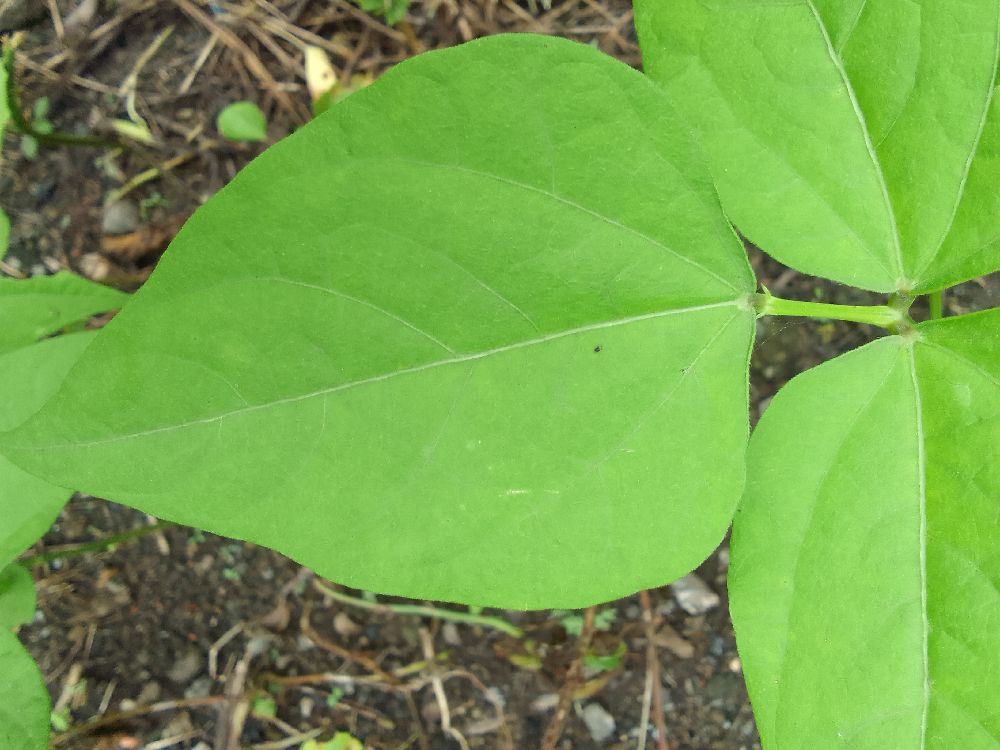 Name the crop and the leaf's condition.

common bean, healthy
